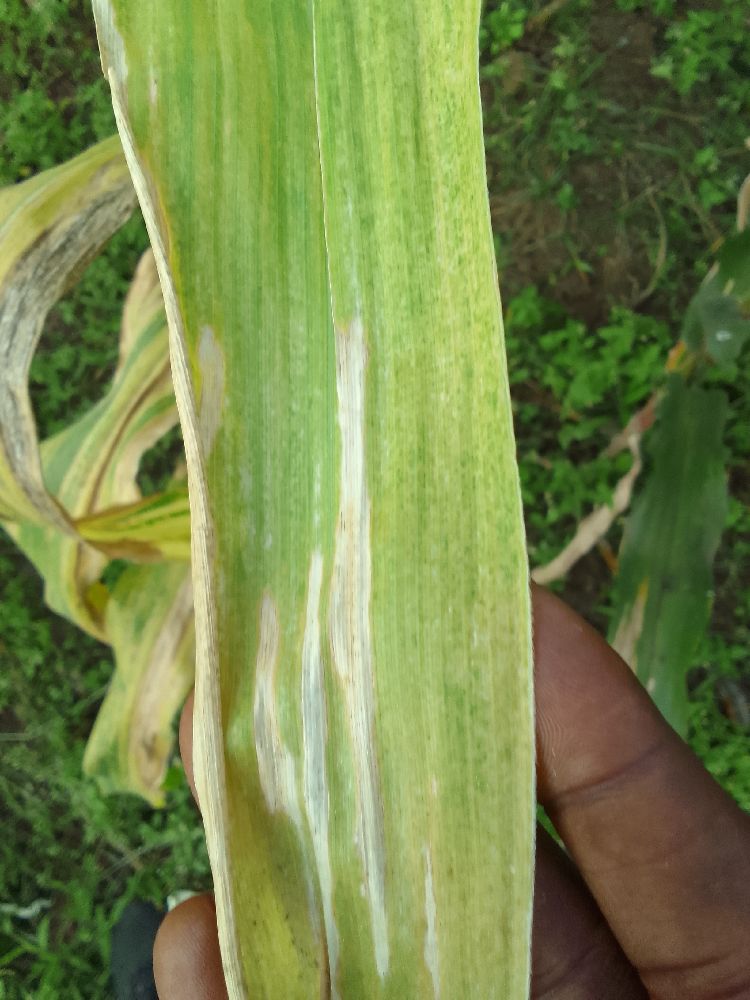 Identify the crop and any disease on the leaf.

maize, maize lethal necrosis
